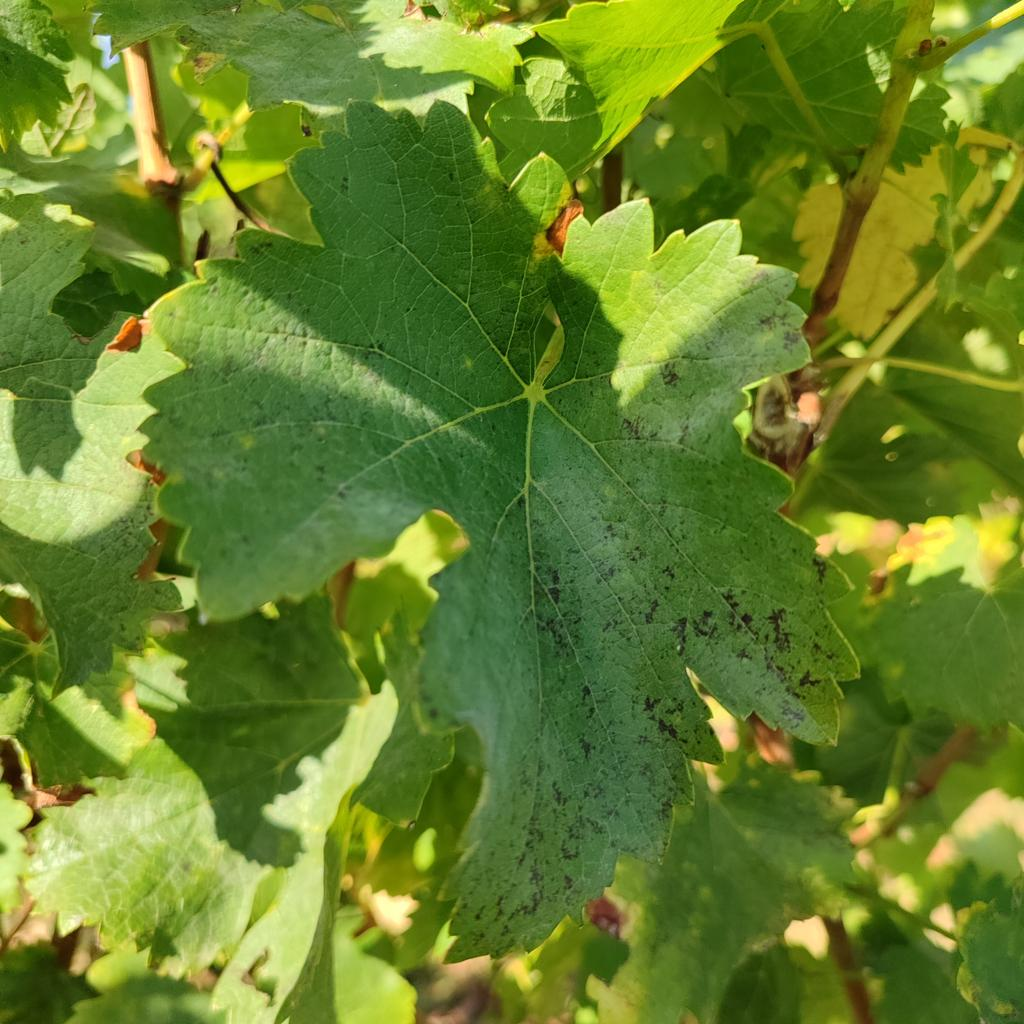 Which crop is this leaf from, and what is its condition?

grapevine, powdery mildew
